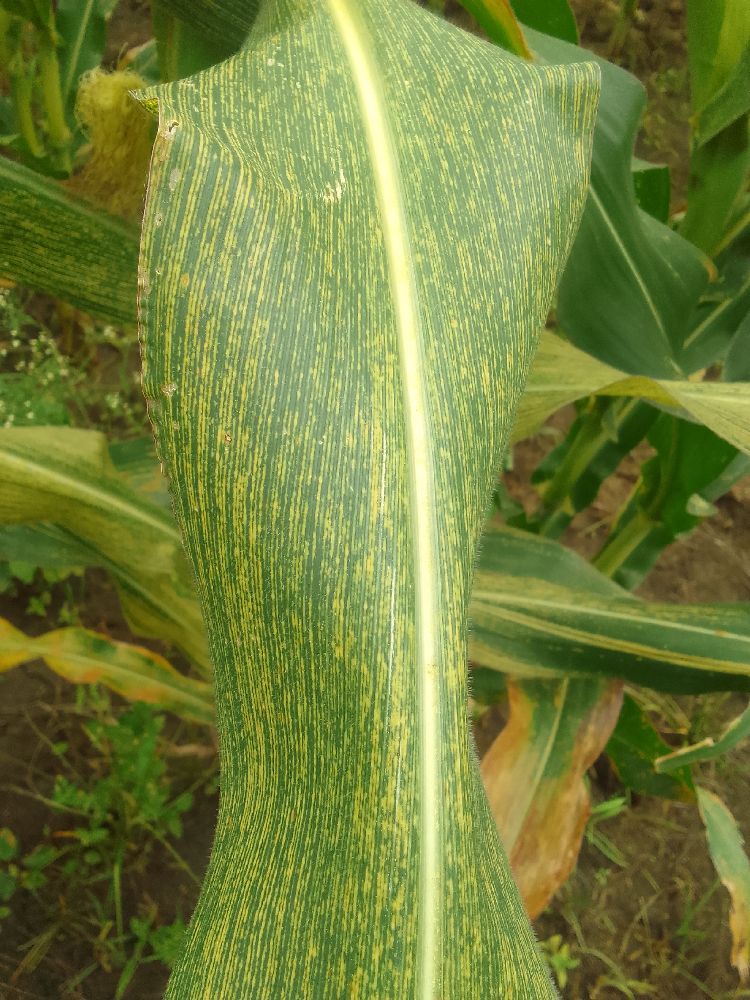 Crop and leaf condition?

maize, maize streak virus
